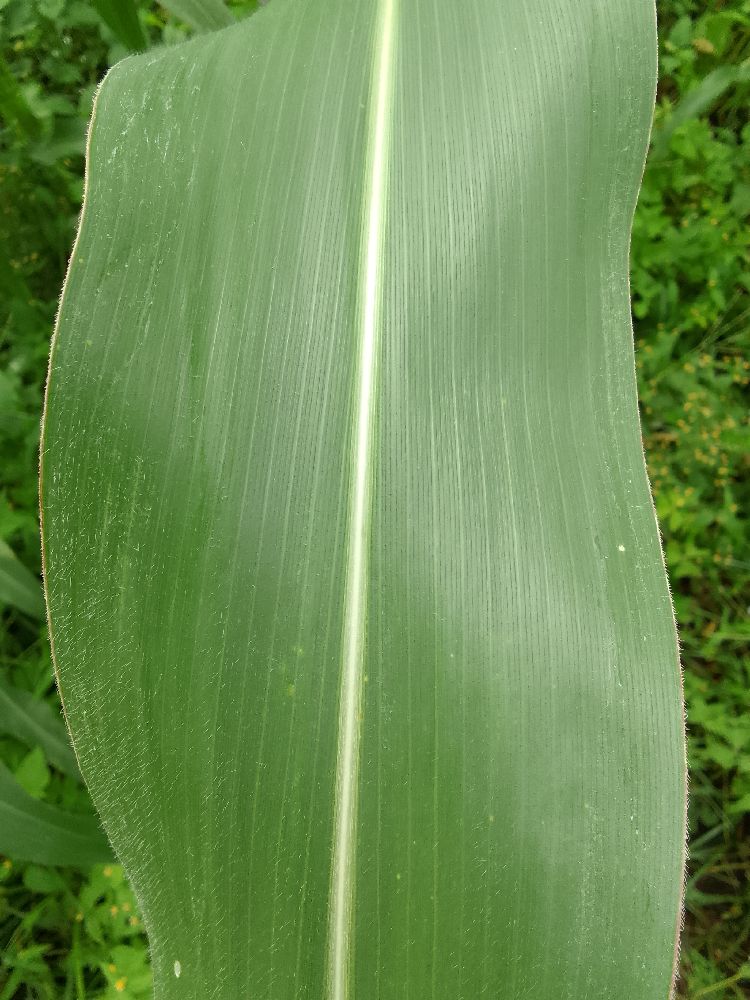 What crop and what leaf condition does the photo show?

maize, healthy
